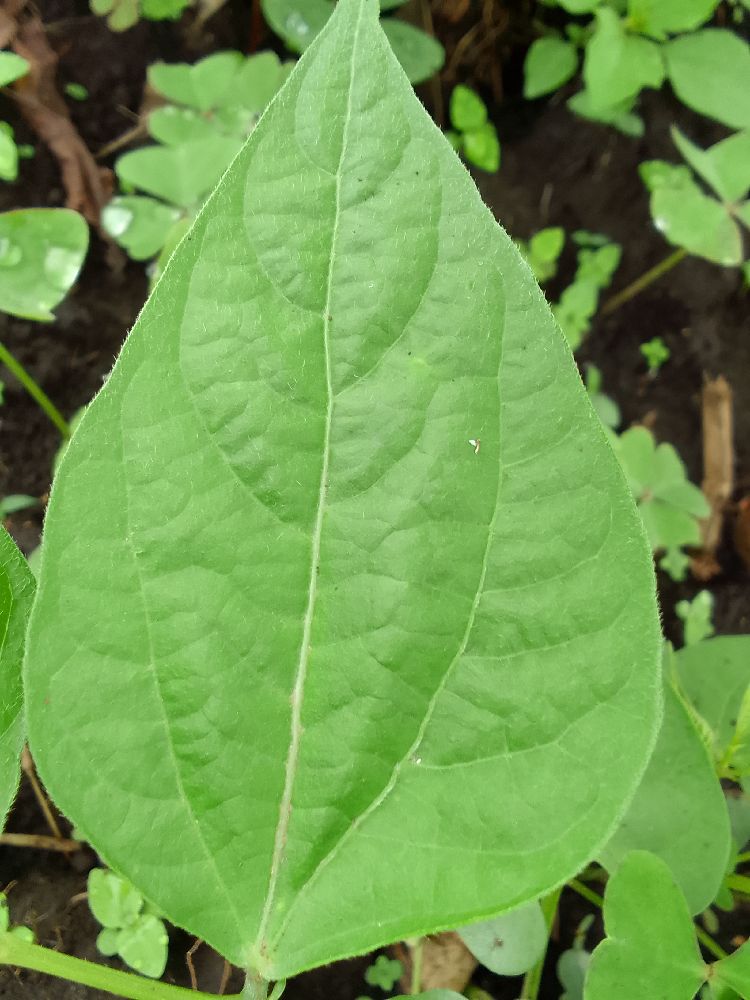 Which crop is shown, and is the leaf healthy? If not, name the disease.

common bean, healthy
